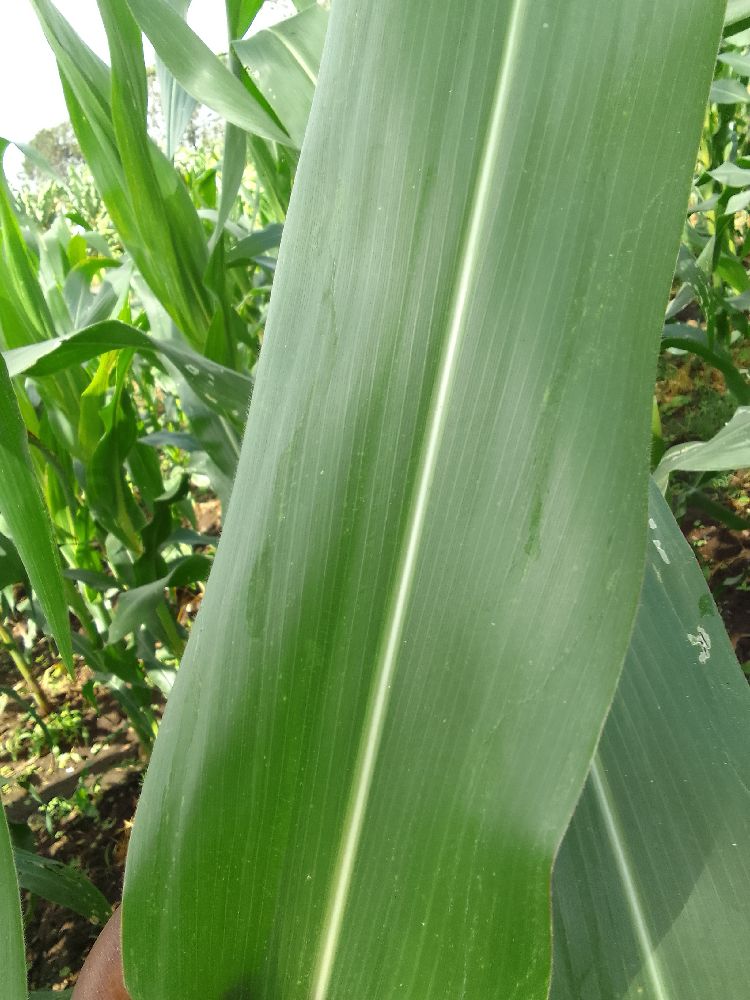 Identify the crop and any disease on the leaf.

maize, healthy
